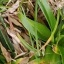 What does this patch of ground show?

grass
